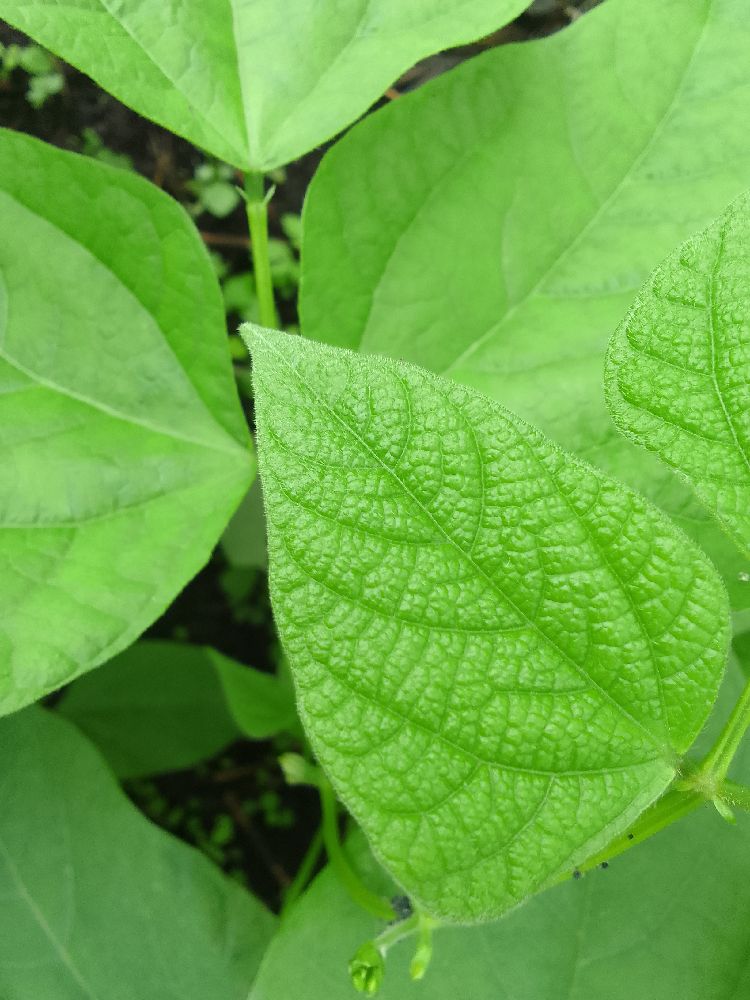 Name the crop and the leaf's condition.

common bean, healthy
